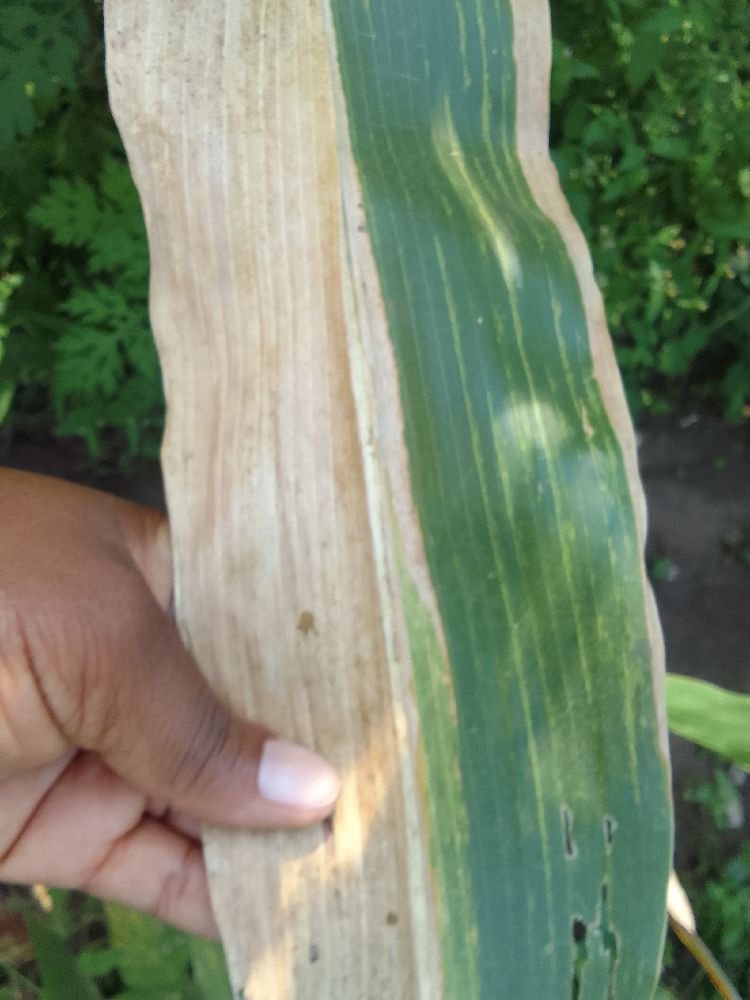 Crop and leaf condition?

maize, maize lethal necrosis
